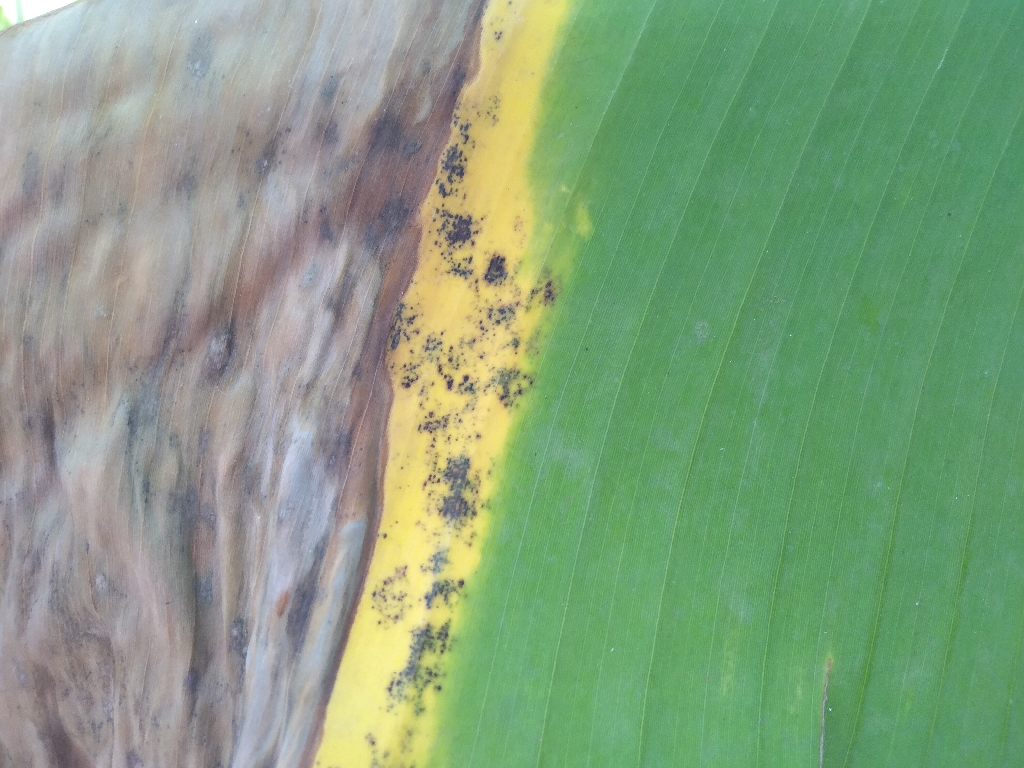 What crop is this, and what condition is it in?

banana, black sigatoka
